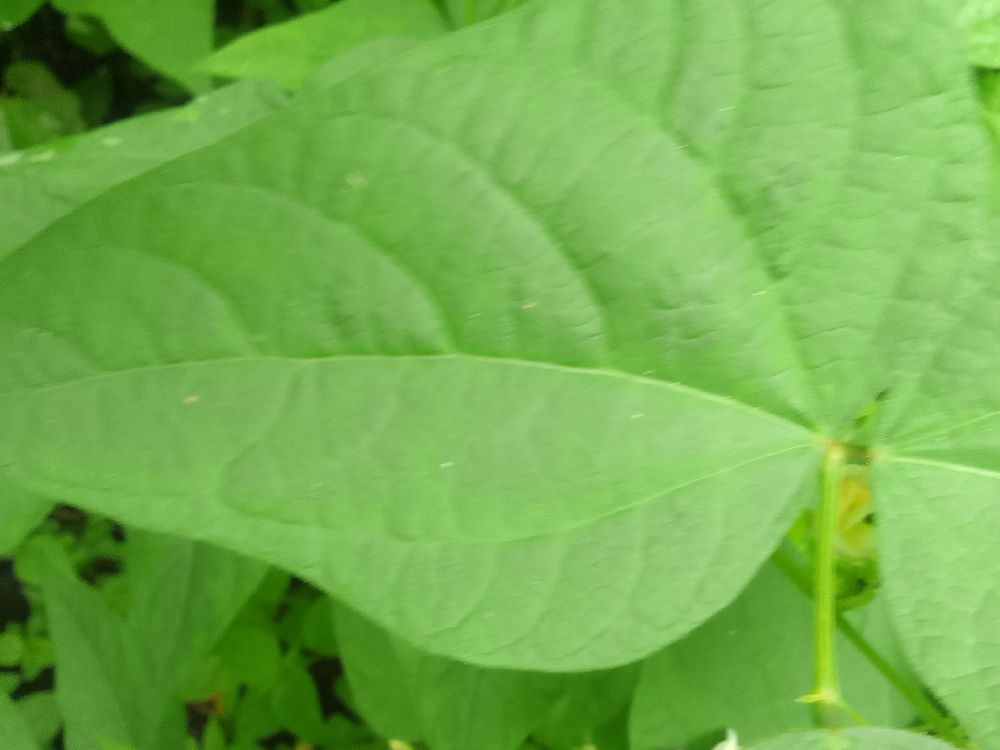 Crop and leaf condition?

common bean, healthy
